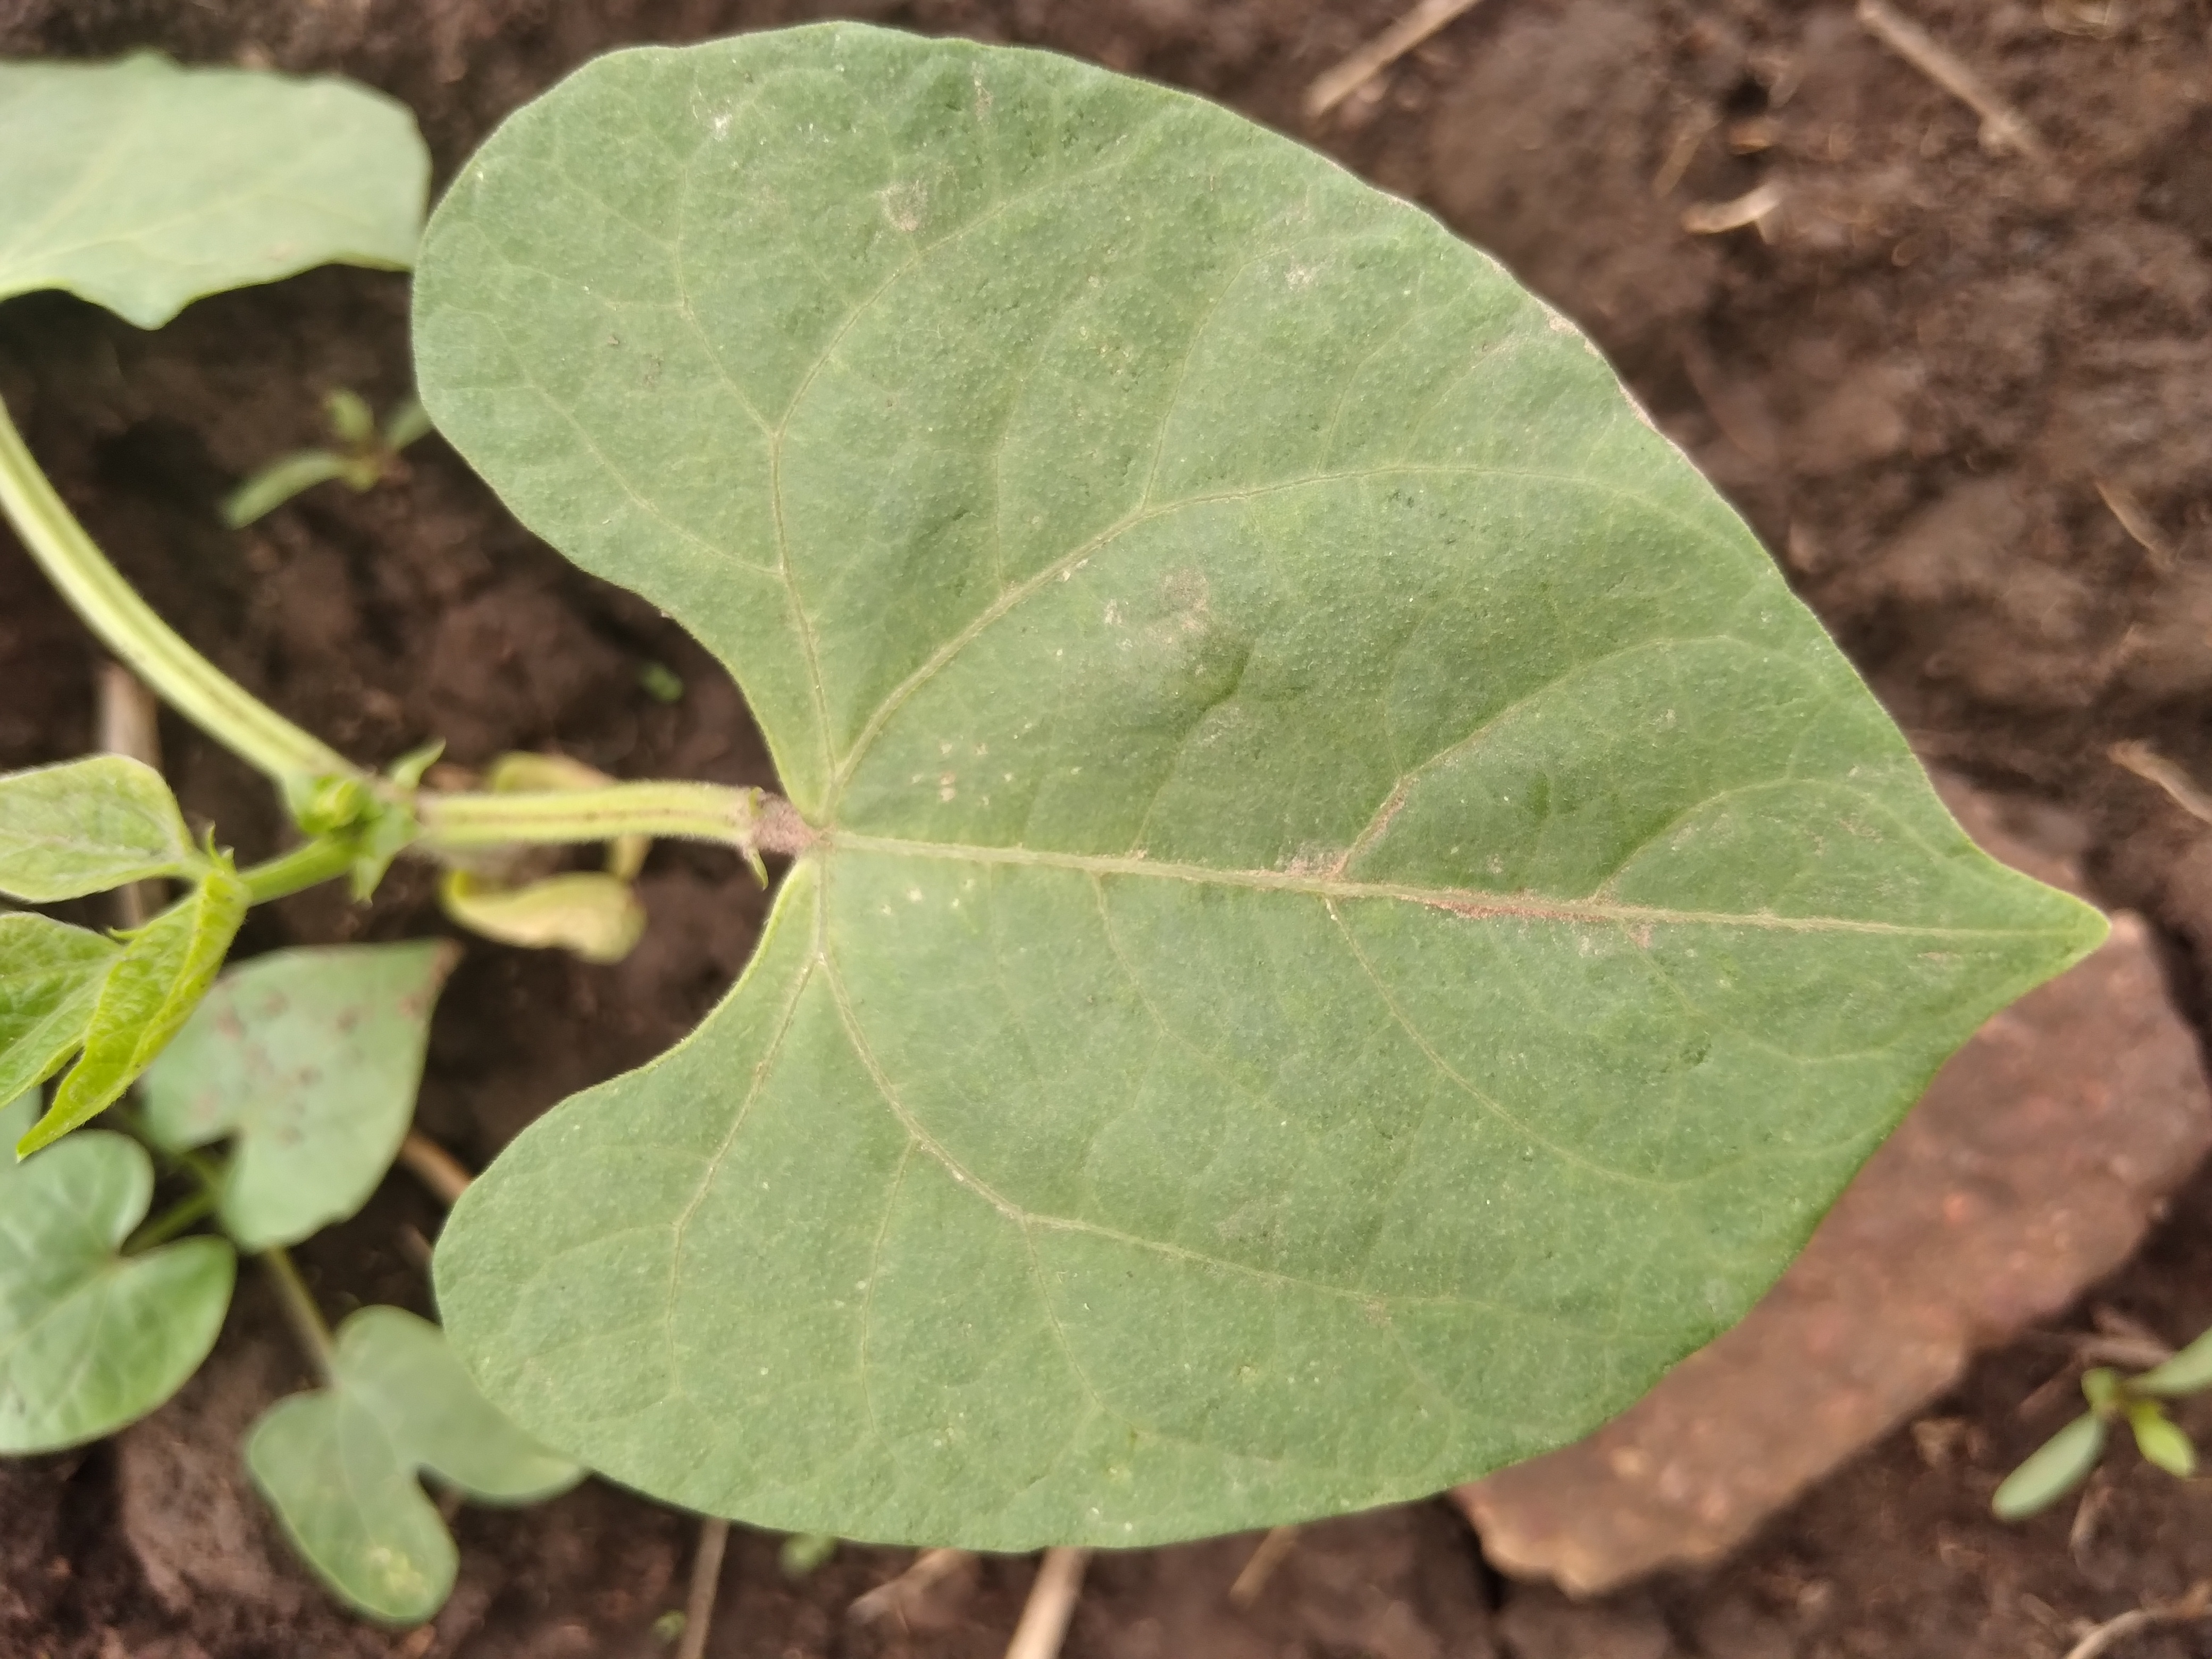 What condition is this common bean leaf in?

healthy
